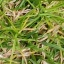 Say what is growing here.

grass
